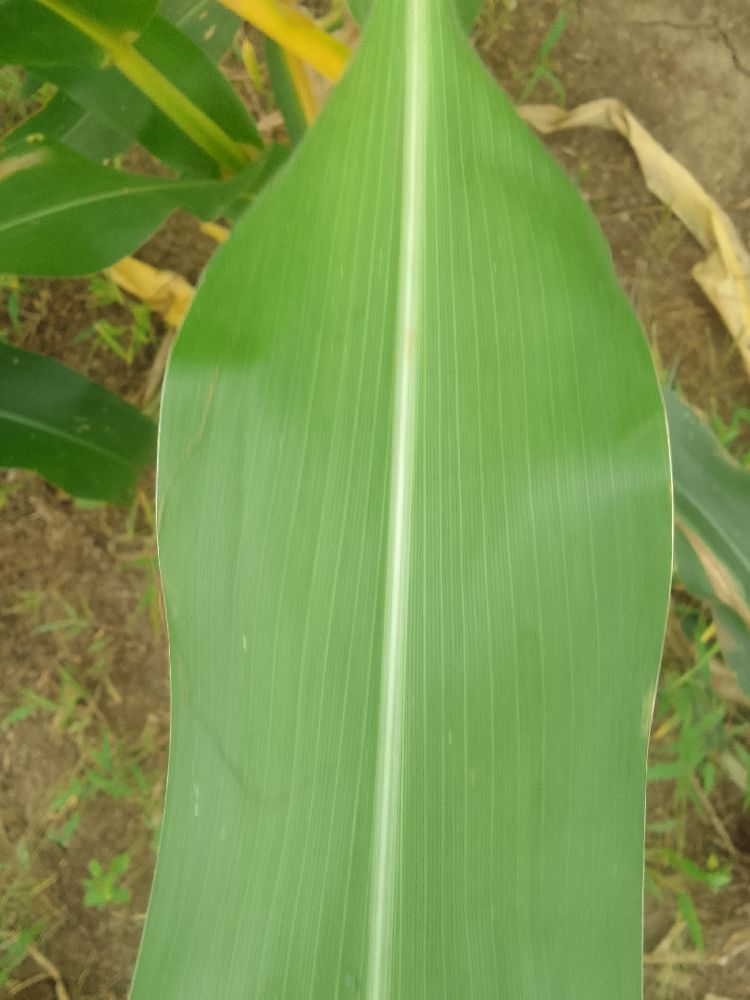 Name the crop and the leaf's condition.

maize, healthy
